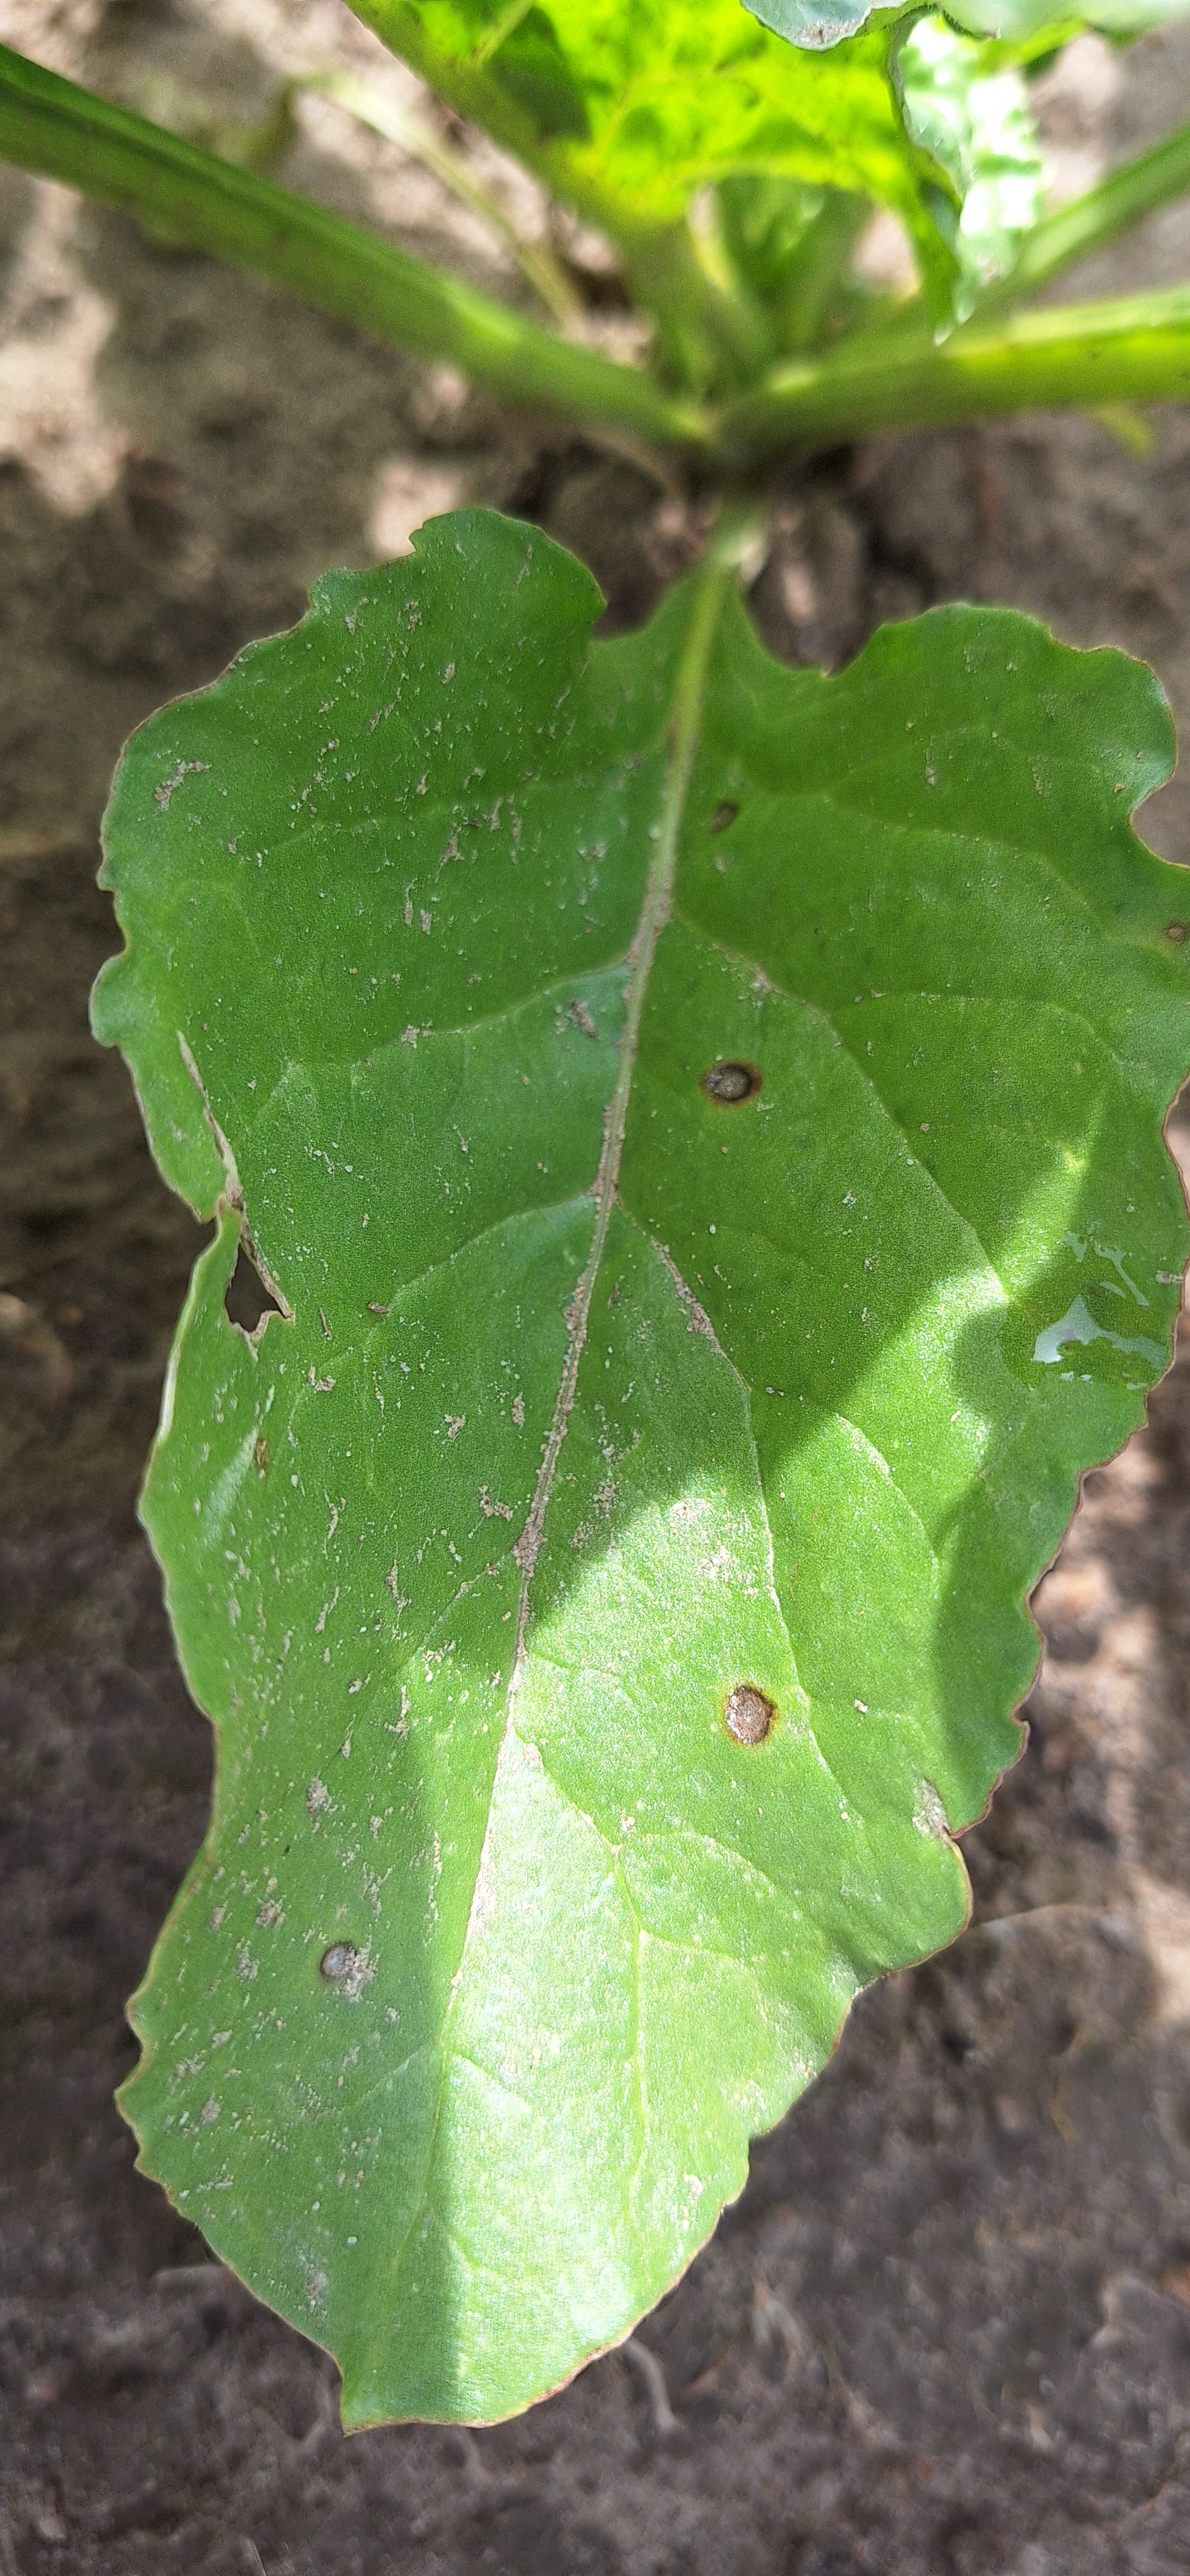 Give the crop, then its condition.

beet, cercospora
